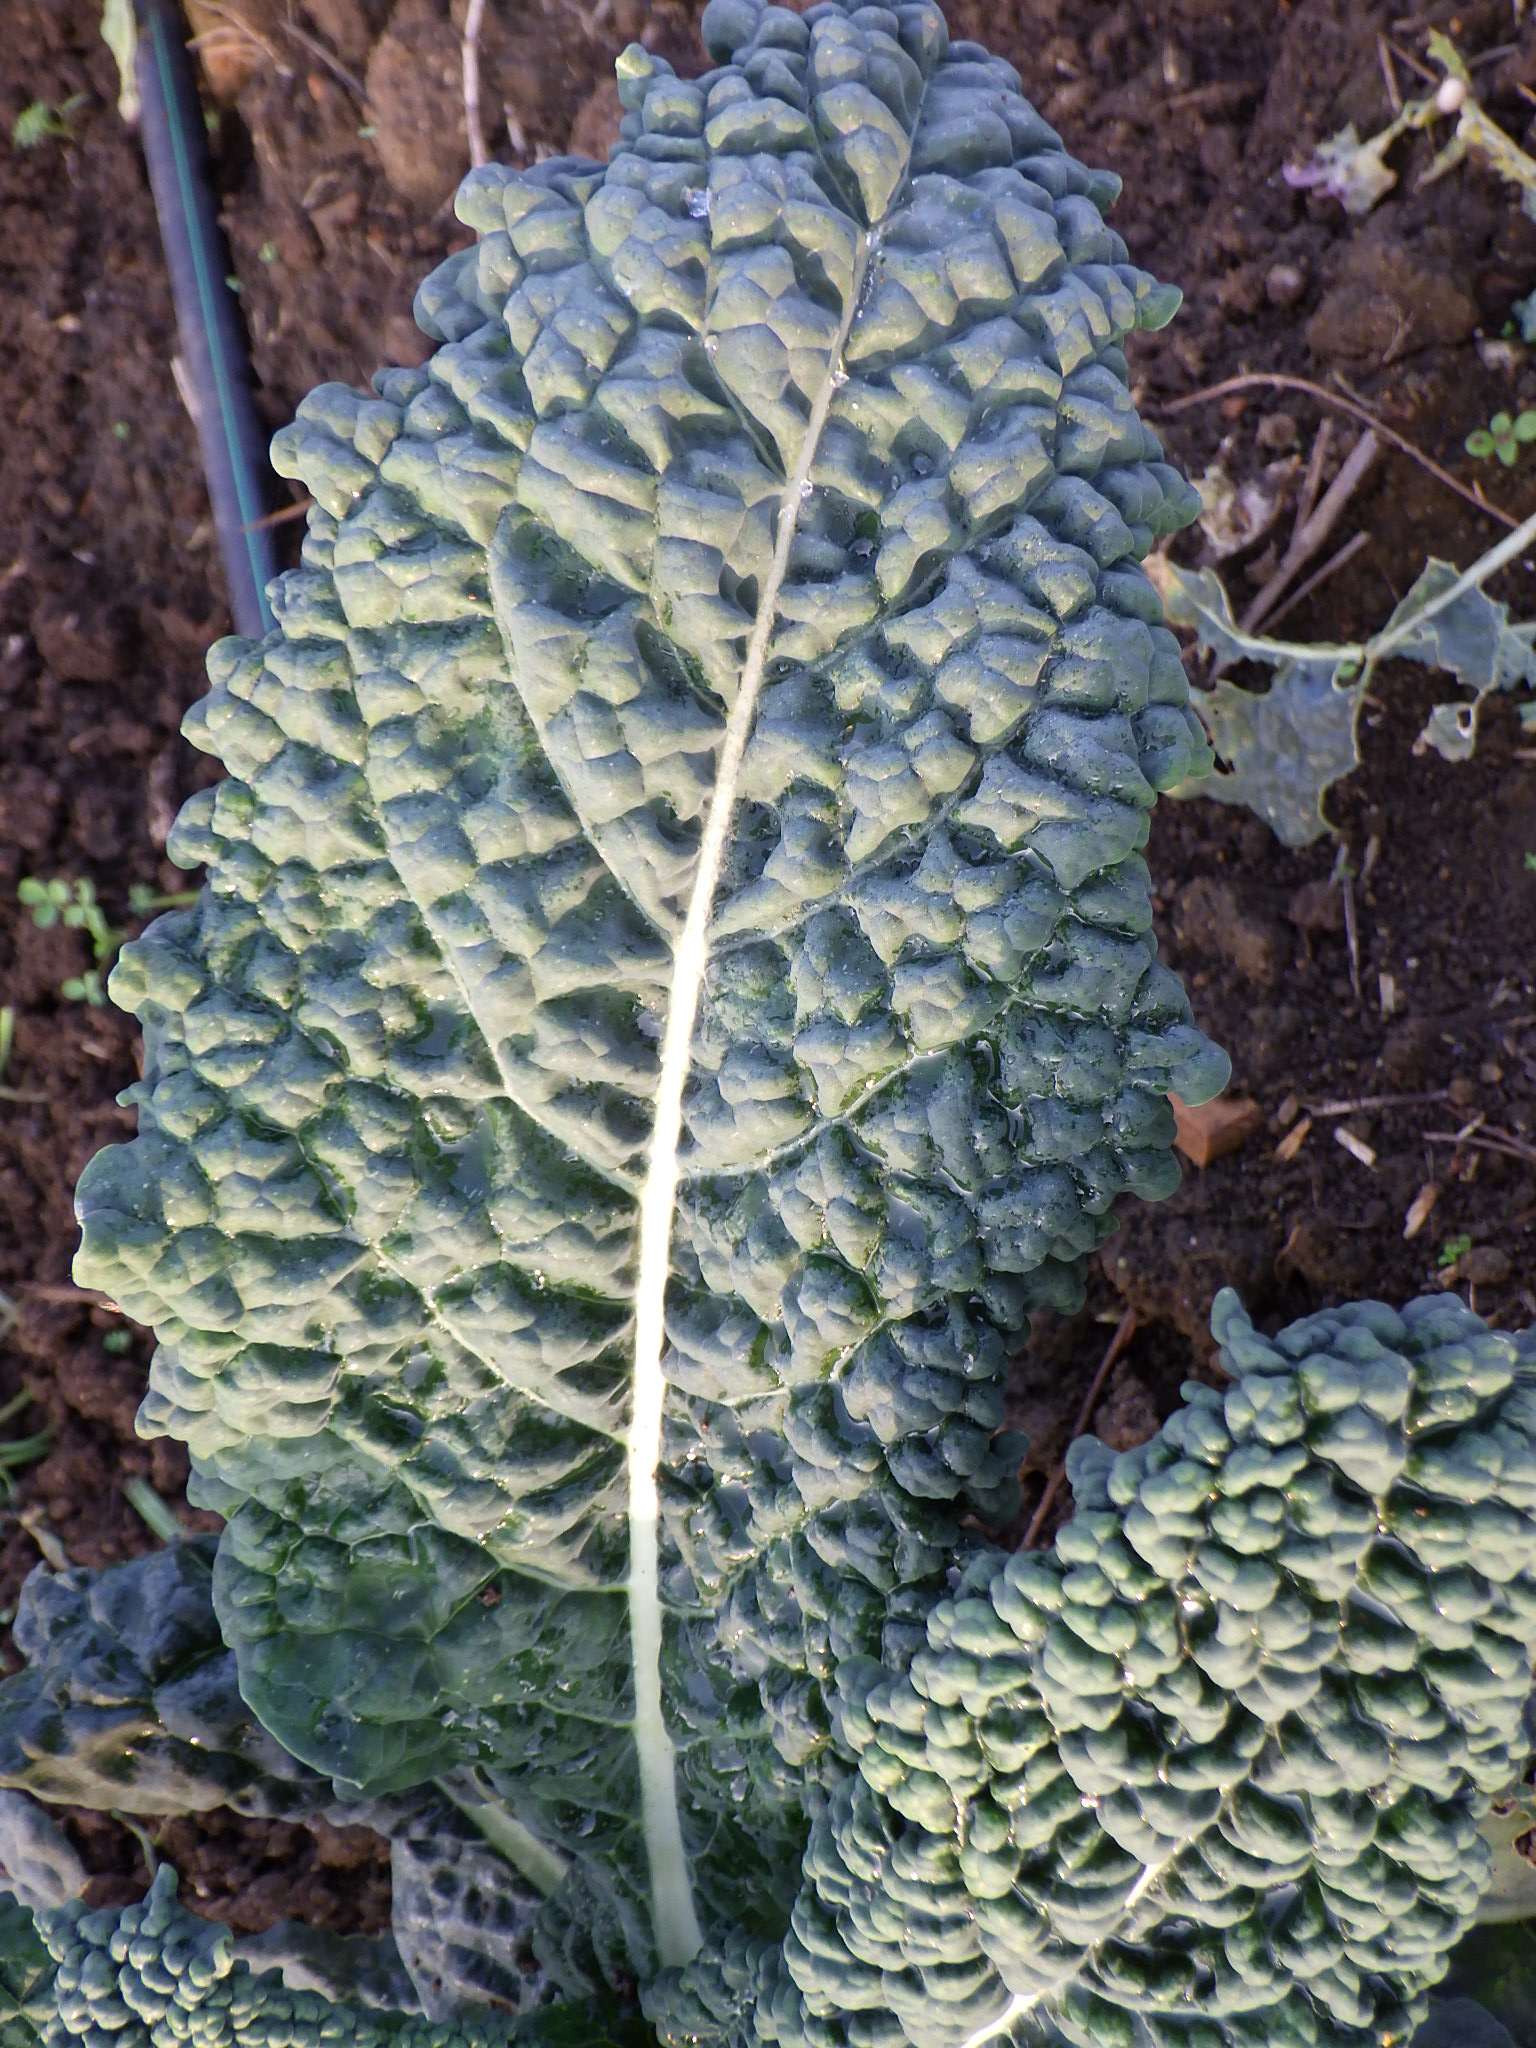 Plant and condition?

kale, healthy
